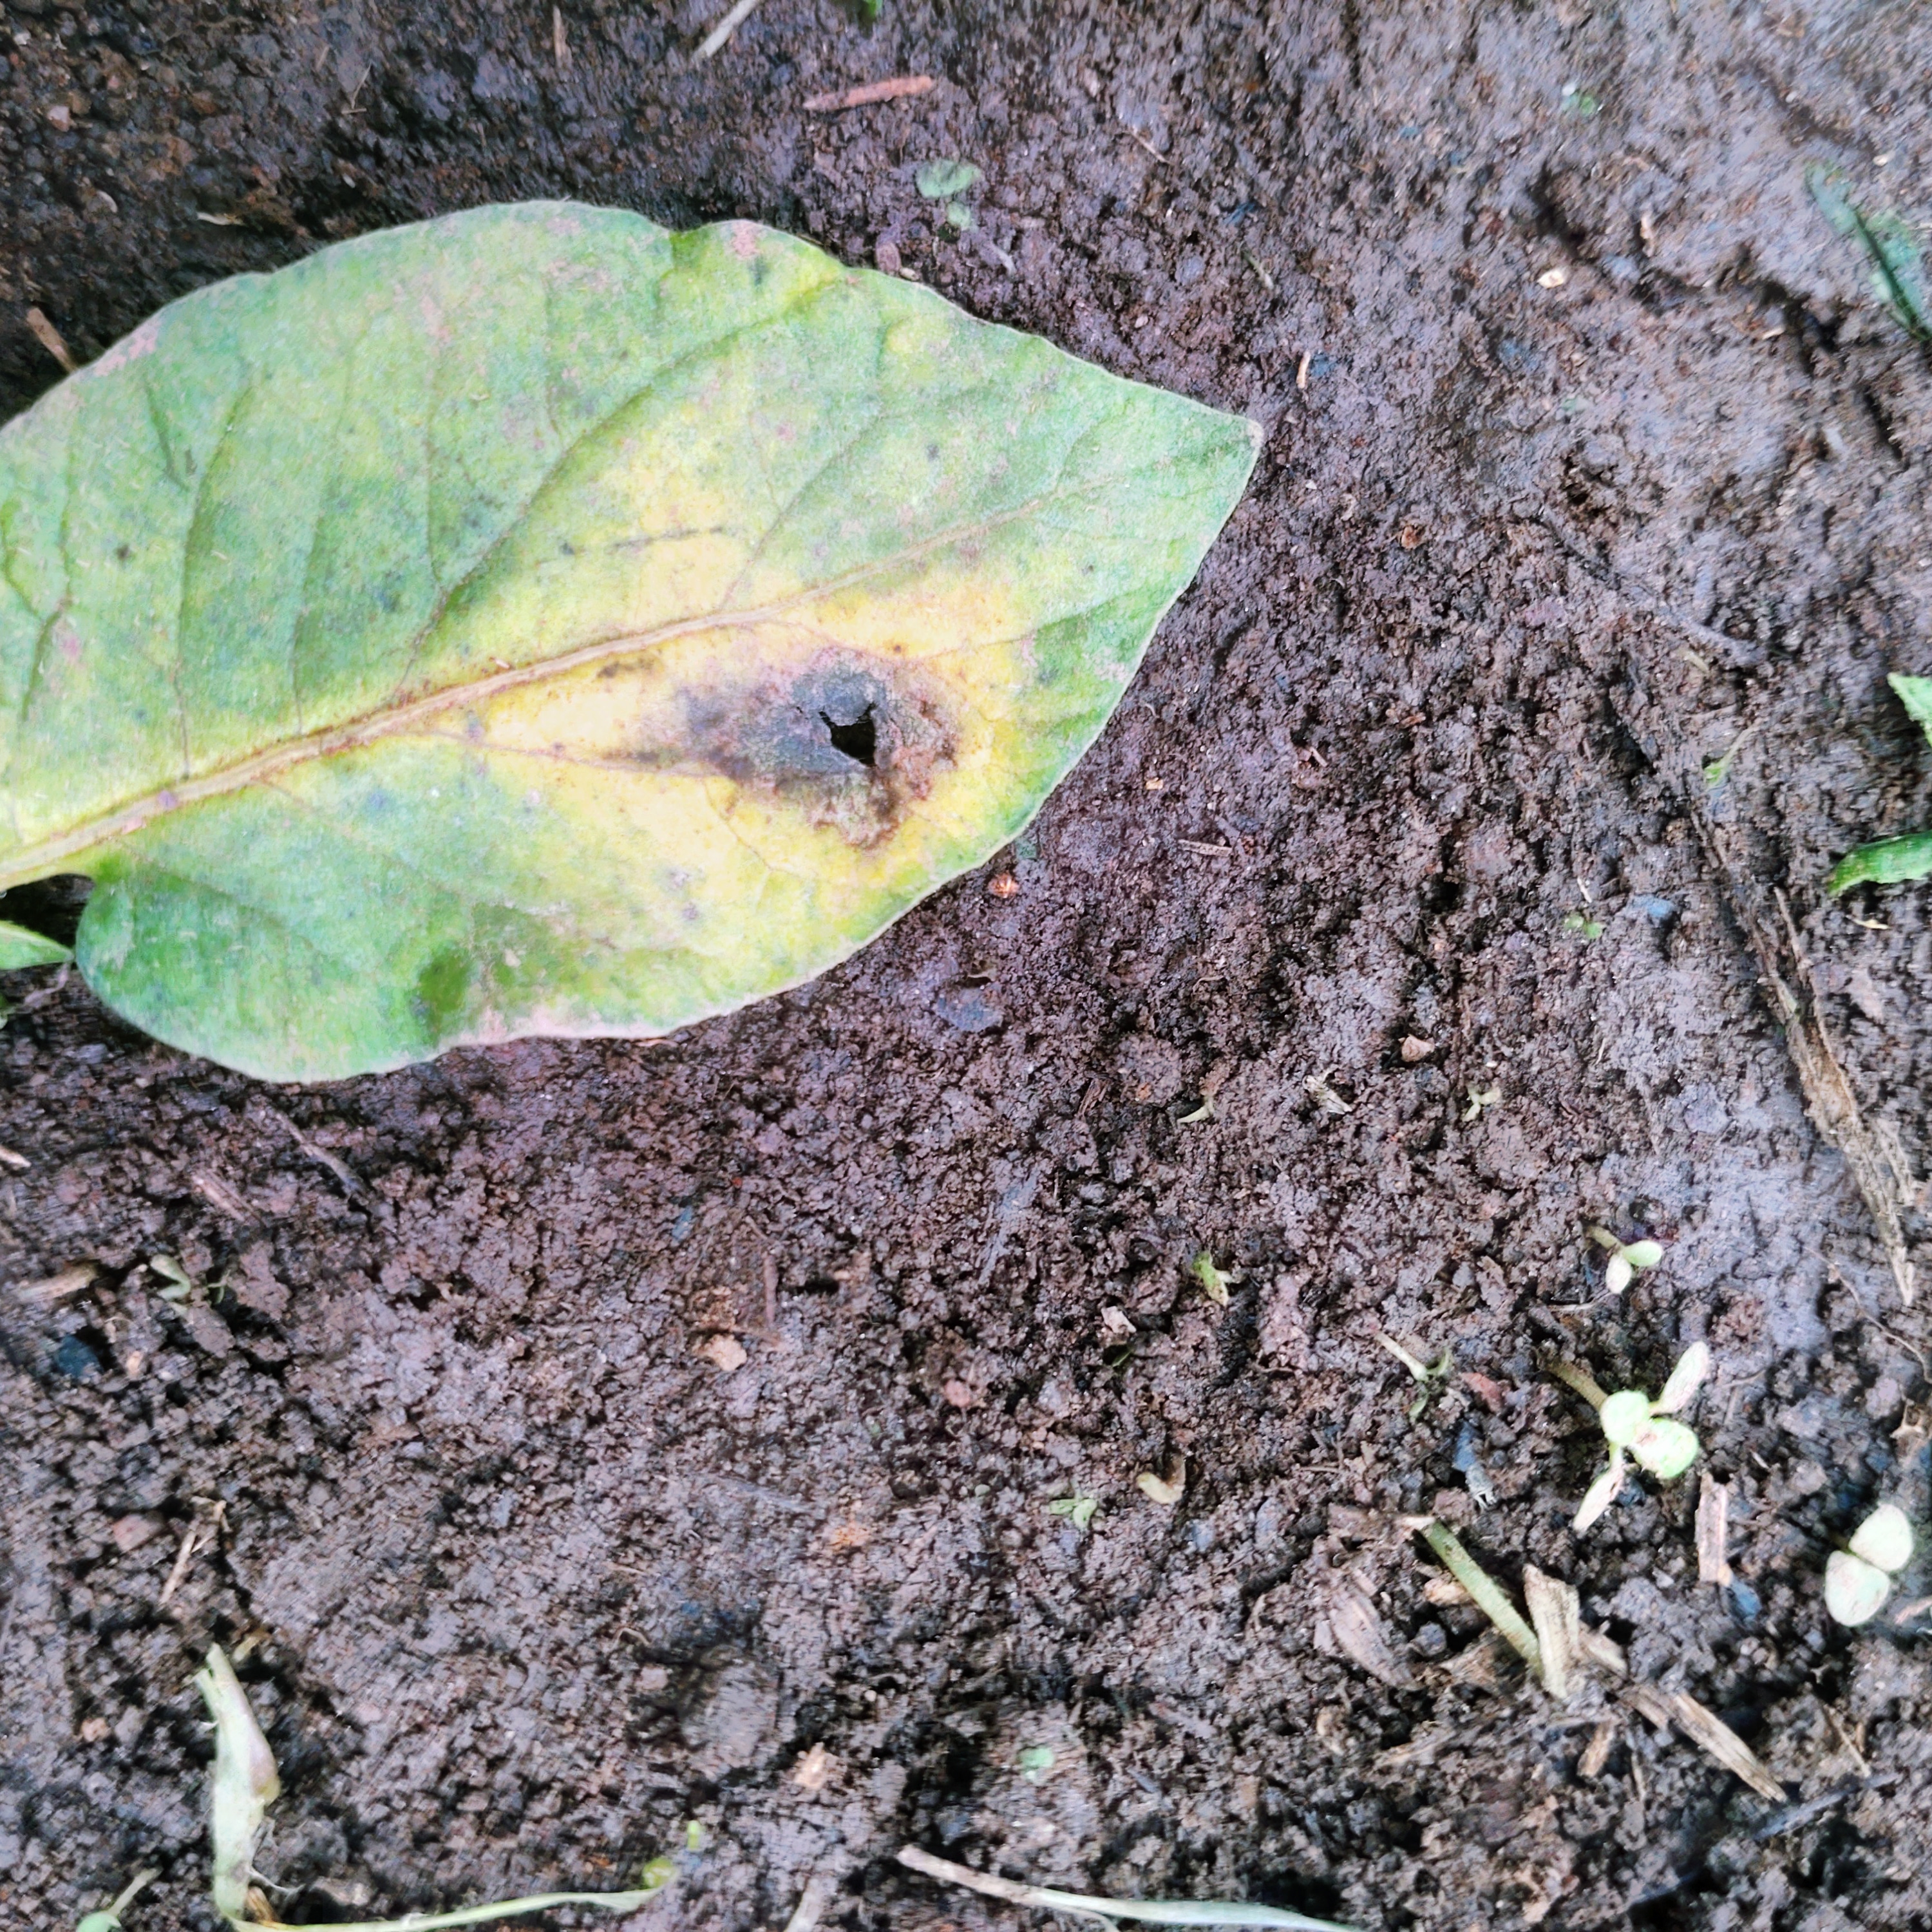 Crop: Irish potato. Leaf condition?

late blight
